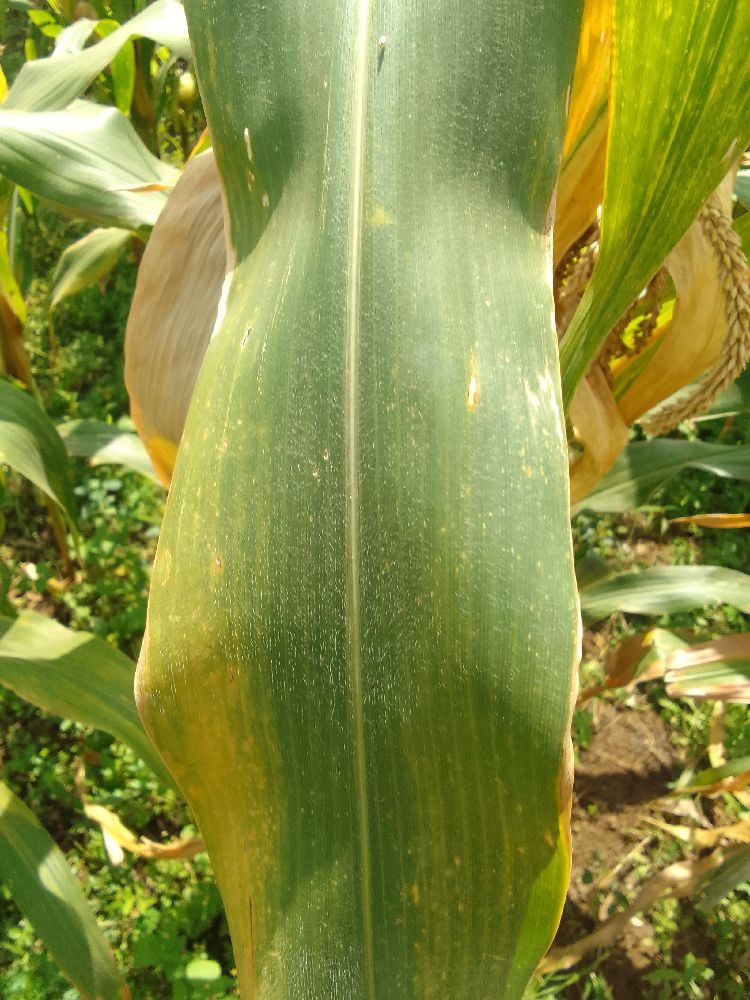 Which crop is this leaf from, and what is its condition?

maize, maize lethal necrosis
